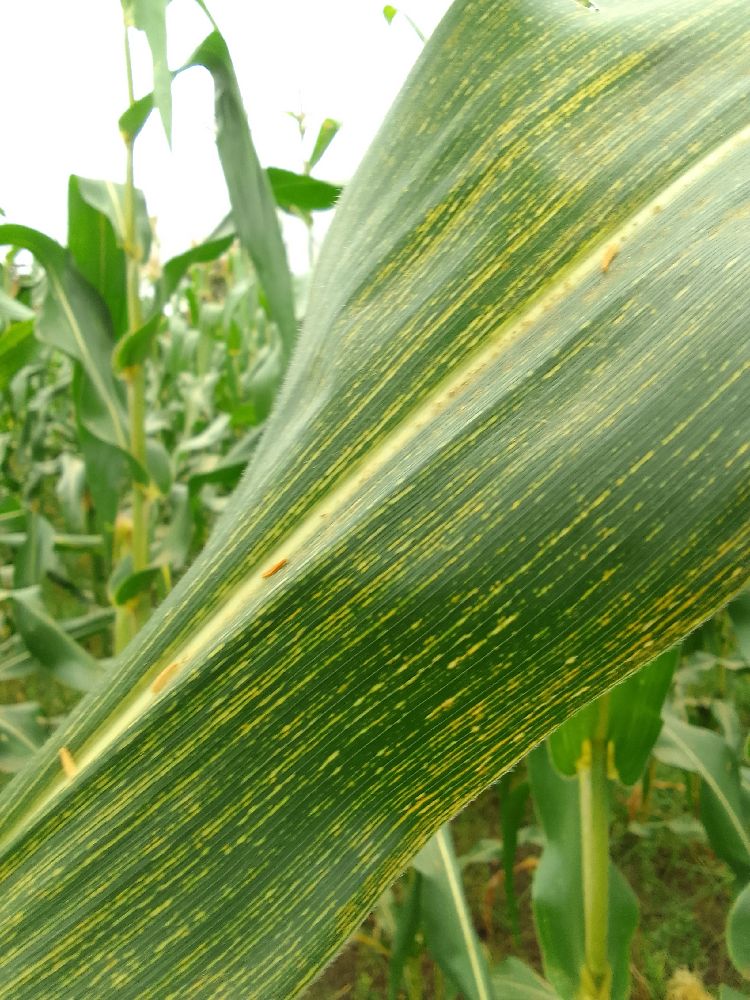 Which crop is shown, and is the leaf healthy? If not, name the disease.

maize, maize streak virus
